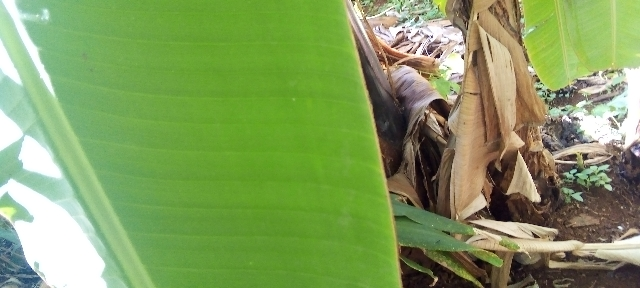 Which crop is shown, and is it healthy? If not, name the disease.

banana, healthy
